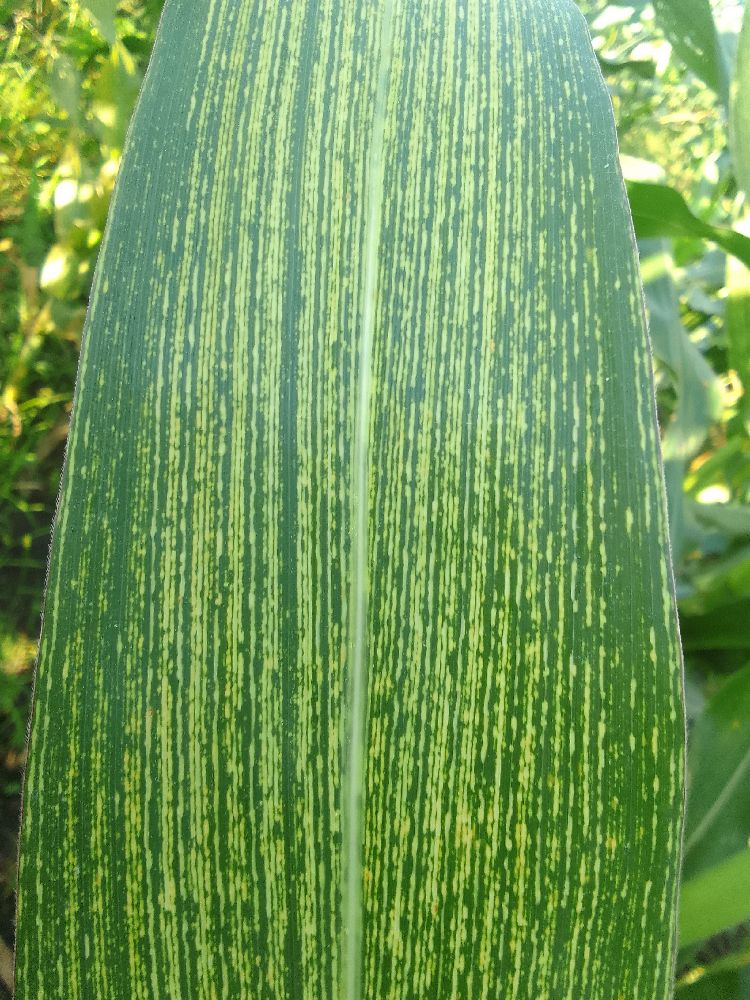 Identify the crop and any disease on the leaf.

maize, maize streak virus
